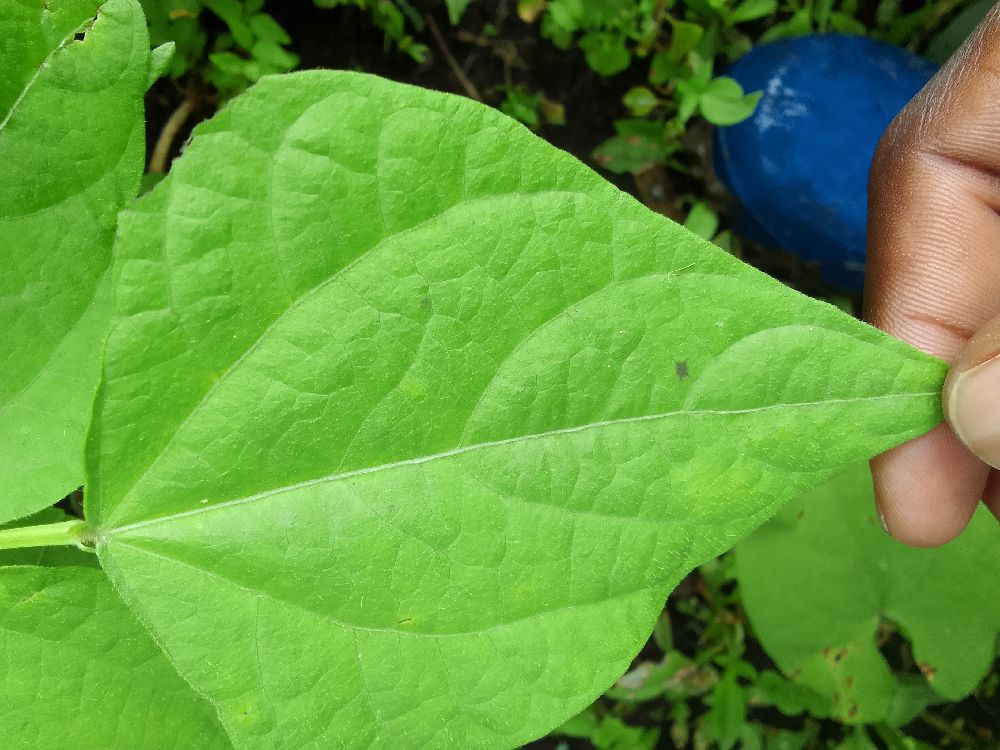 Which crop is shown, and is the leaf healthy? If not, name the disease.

common bean, healthy
